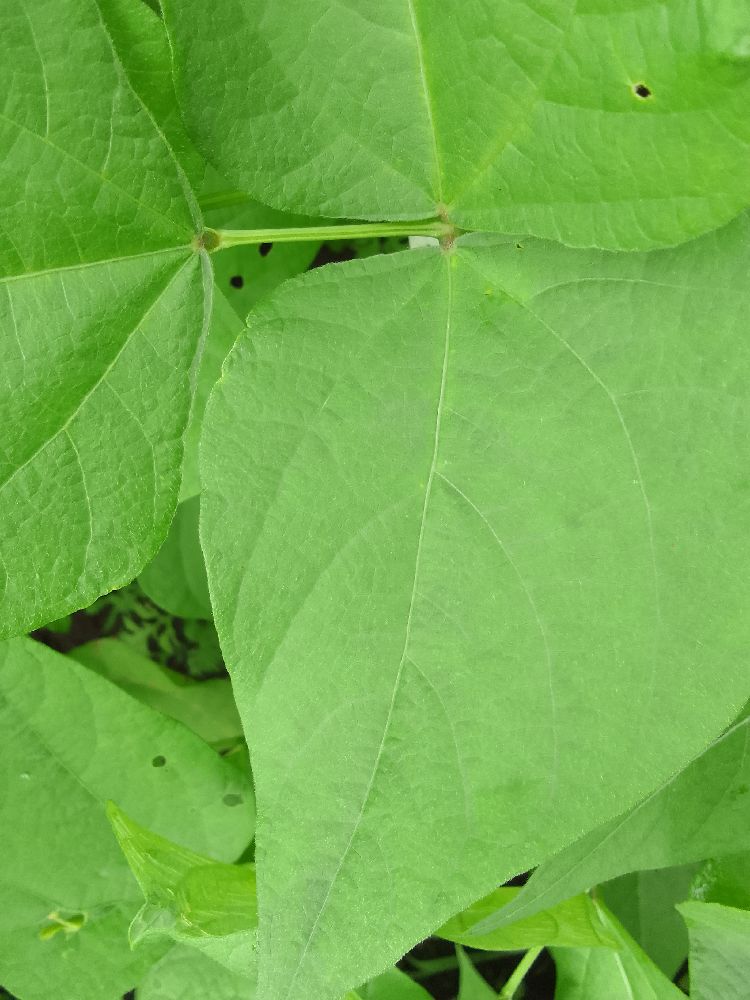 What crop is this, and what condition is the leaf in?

common bean, healthy
